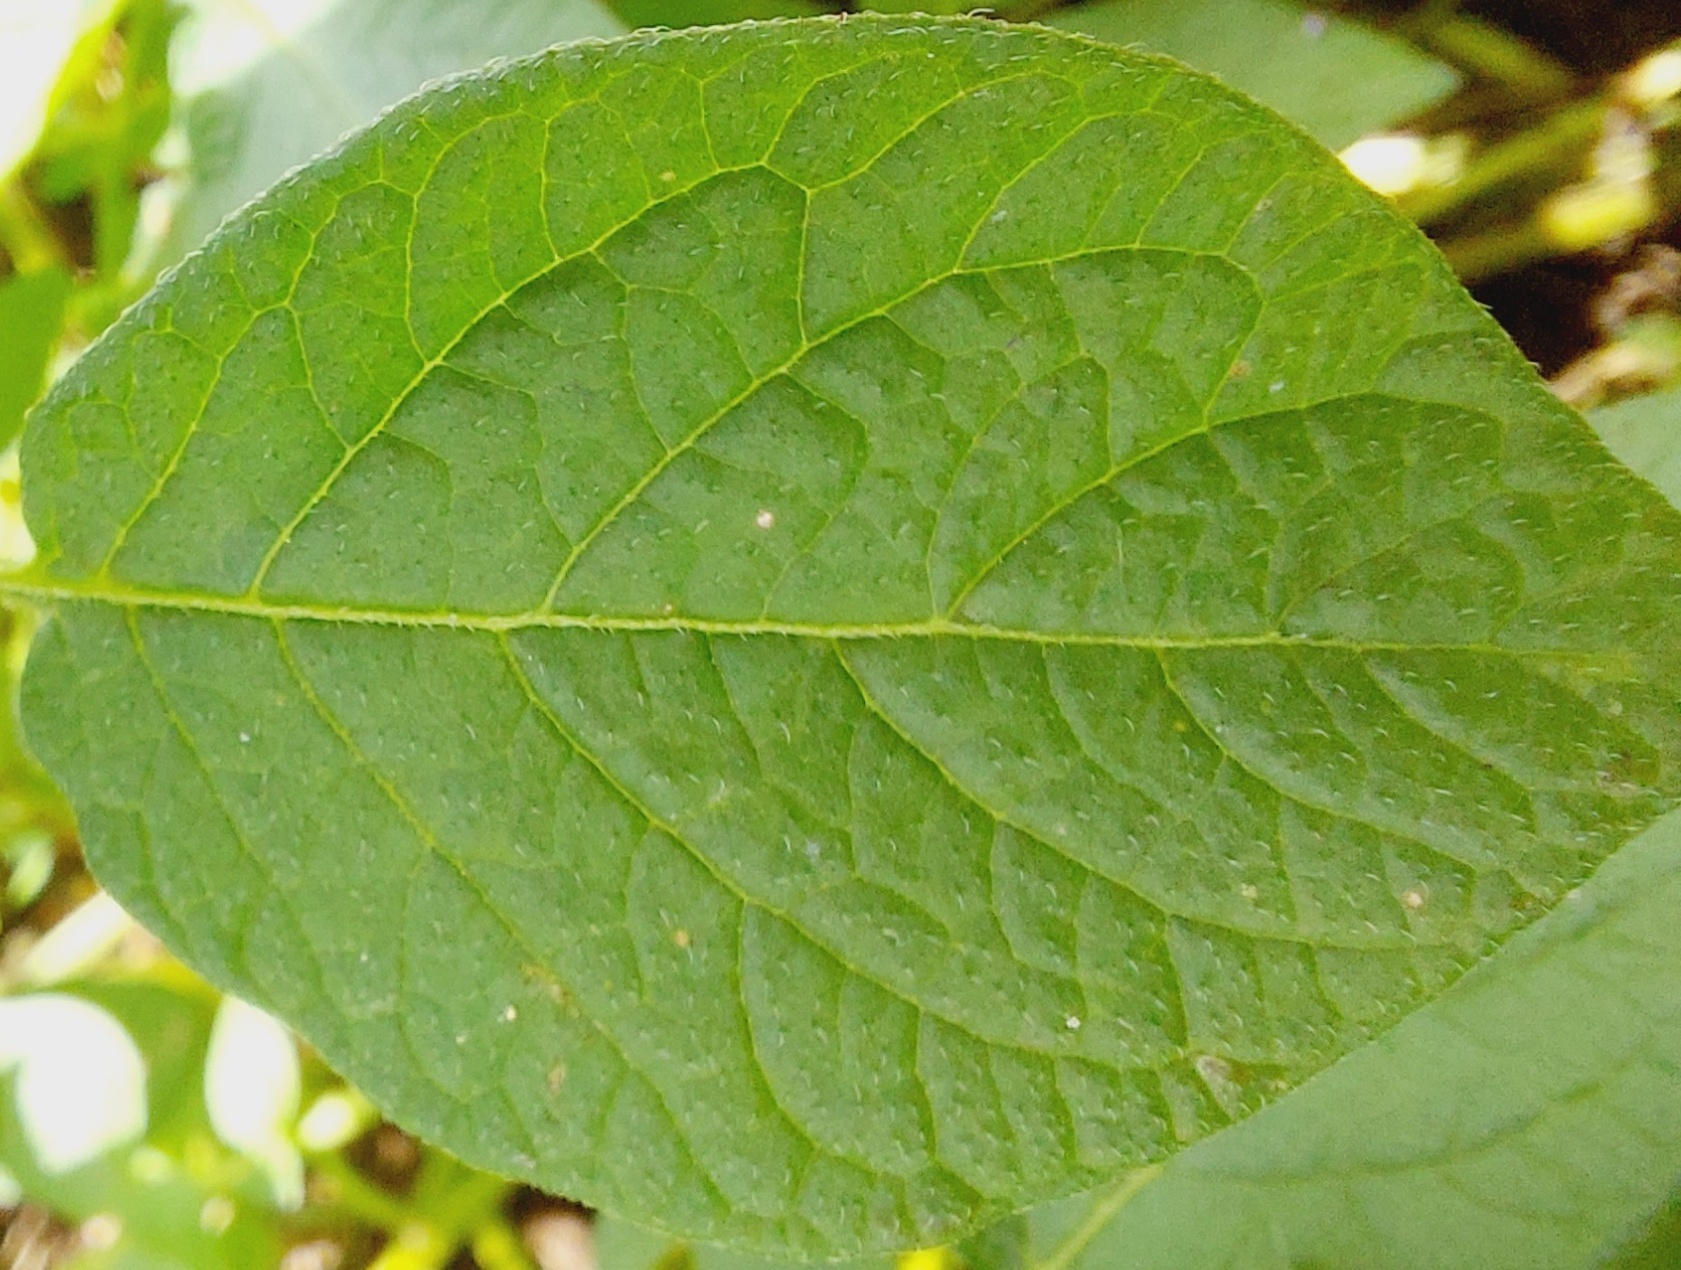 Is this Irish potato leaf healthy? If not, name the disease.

healthy
